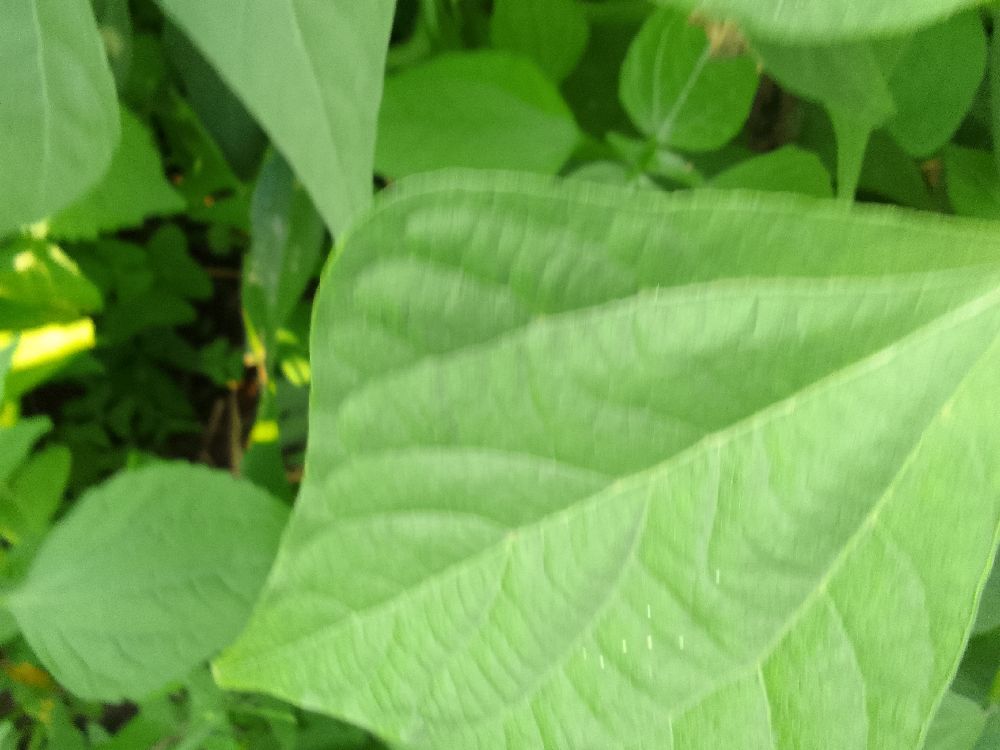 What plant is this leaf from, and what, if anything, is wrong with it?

common bean, healthy
